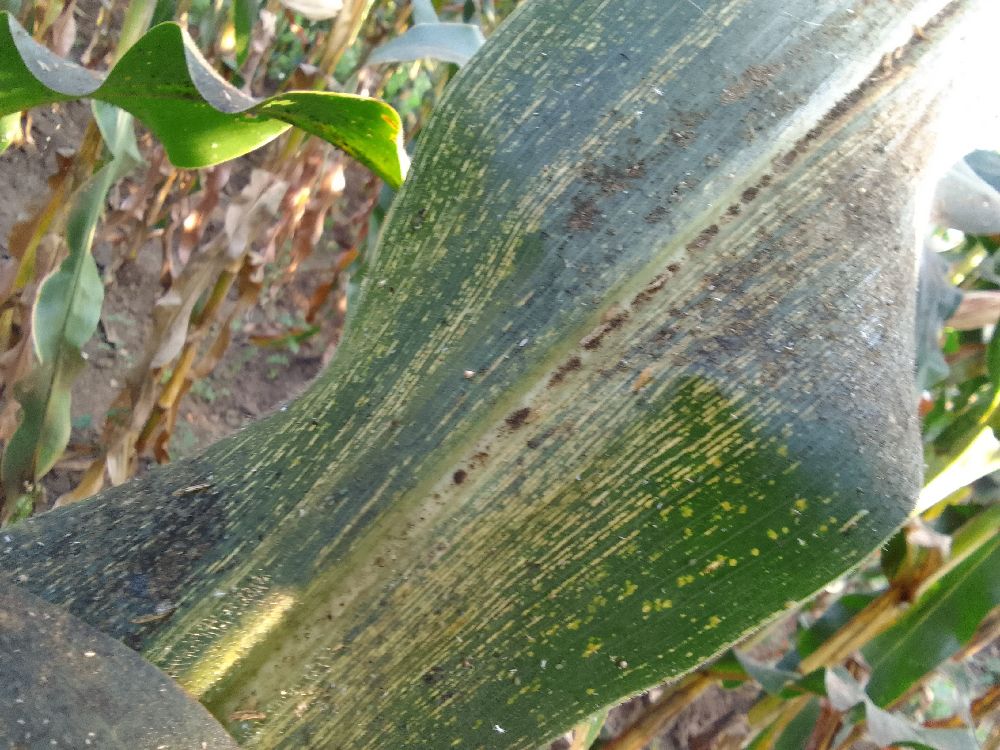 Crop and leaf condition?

maize, maize streak virus
